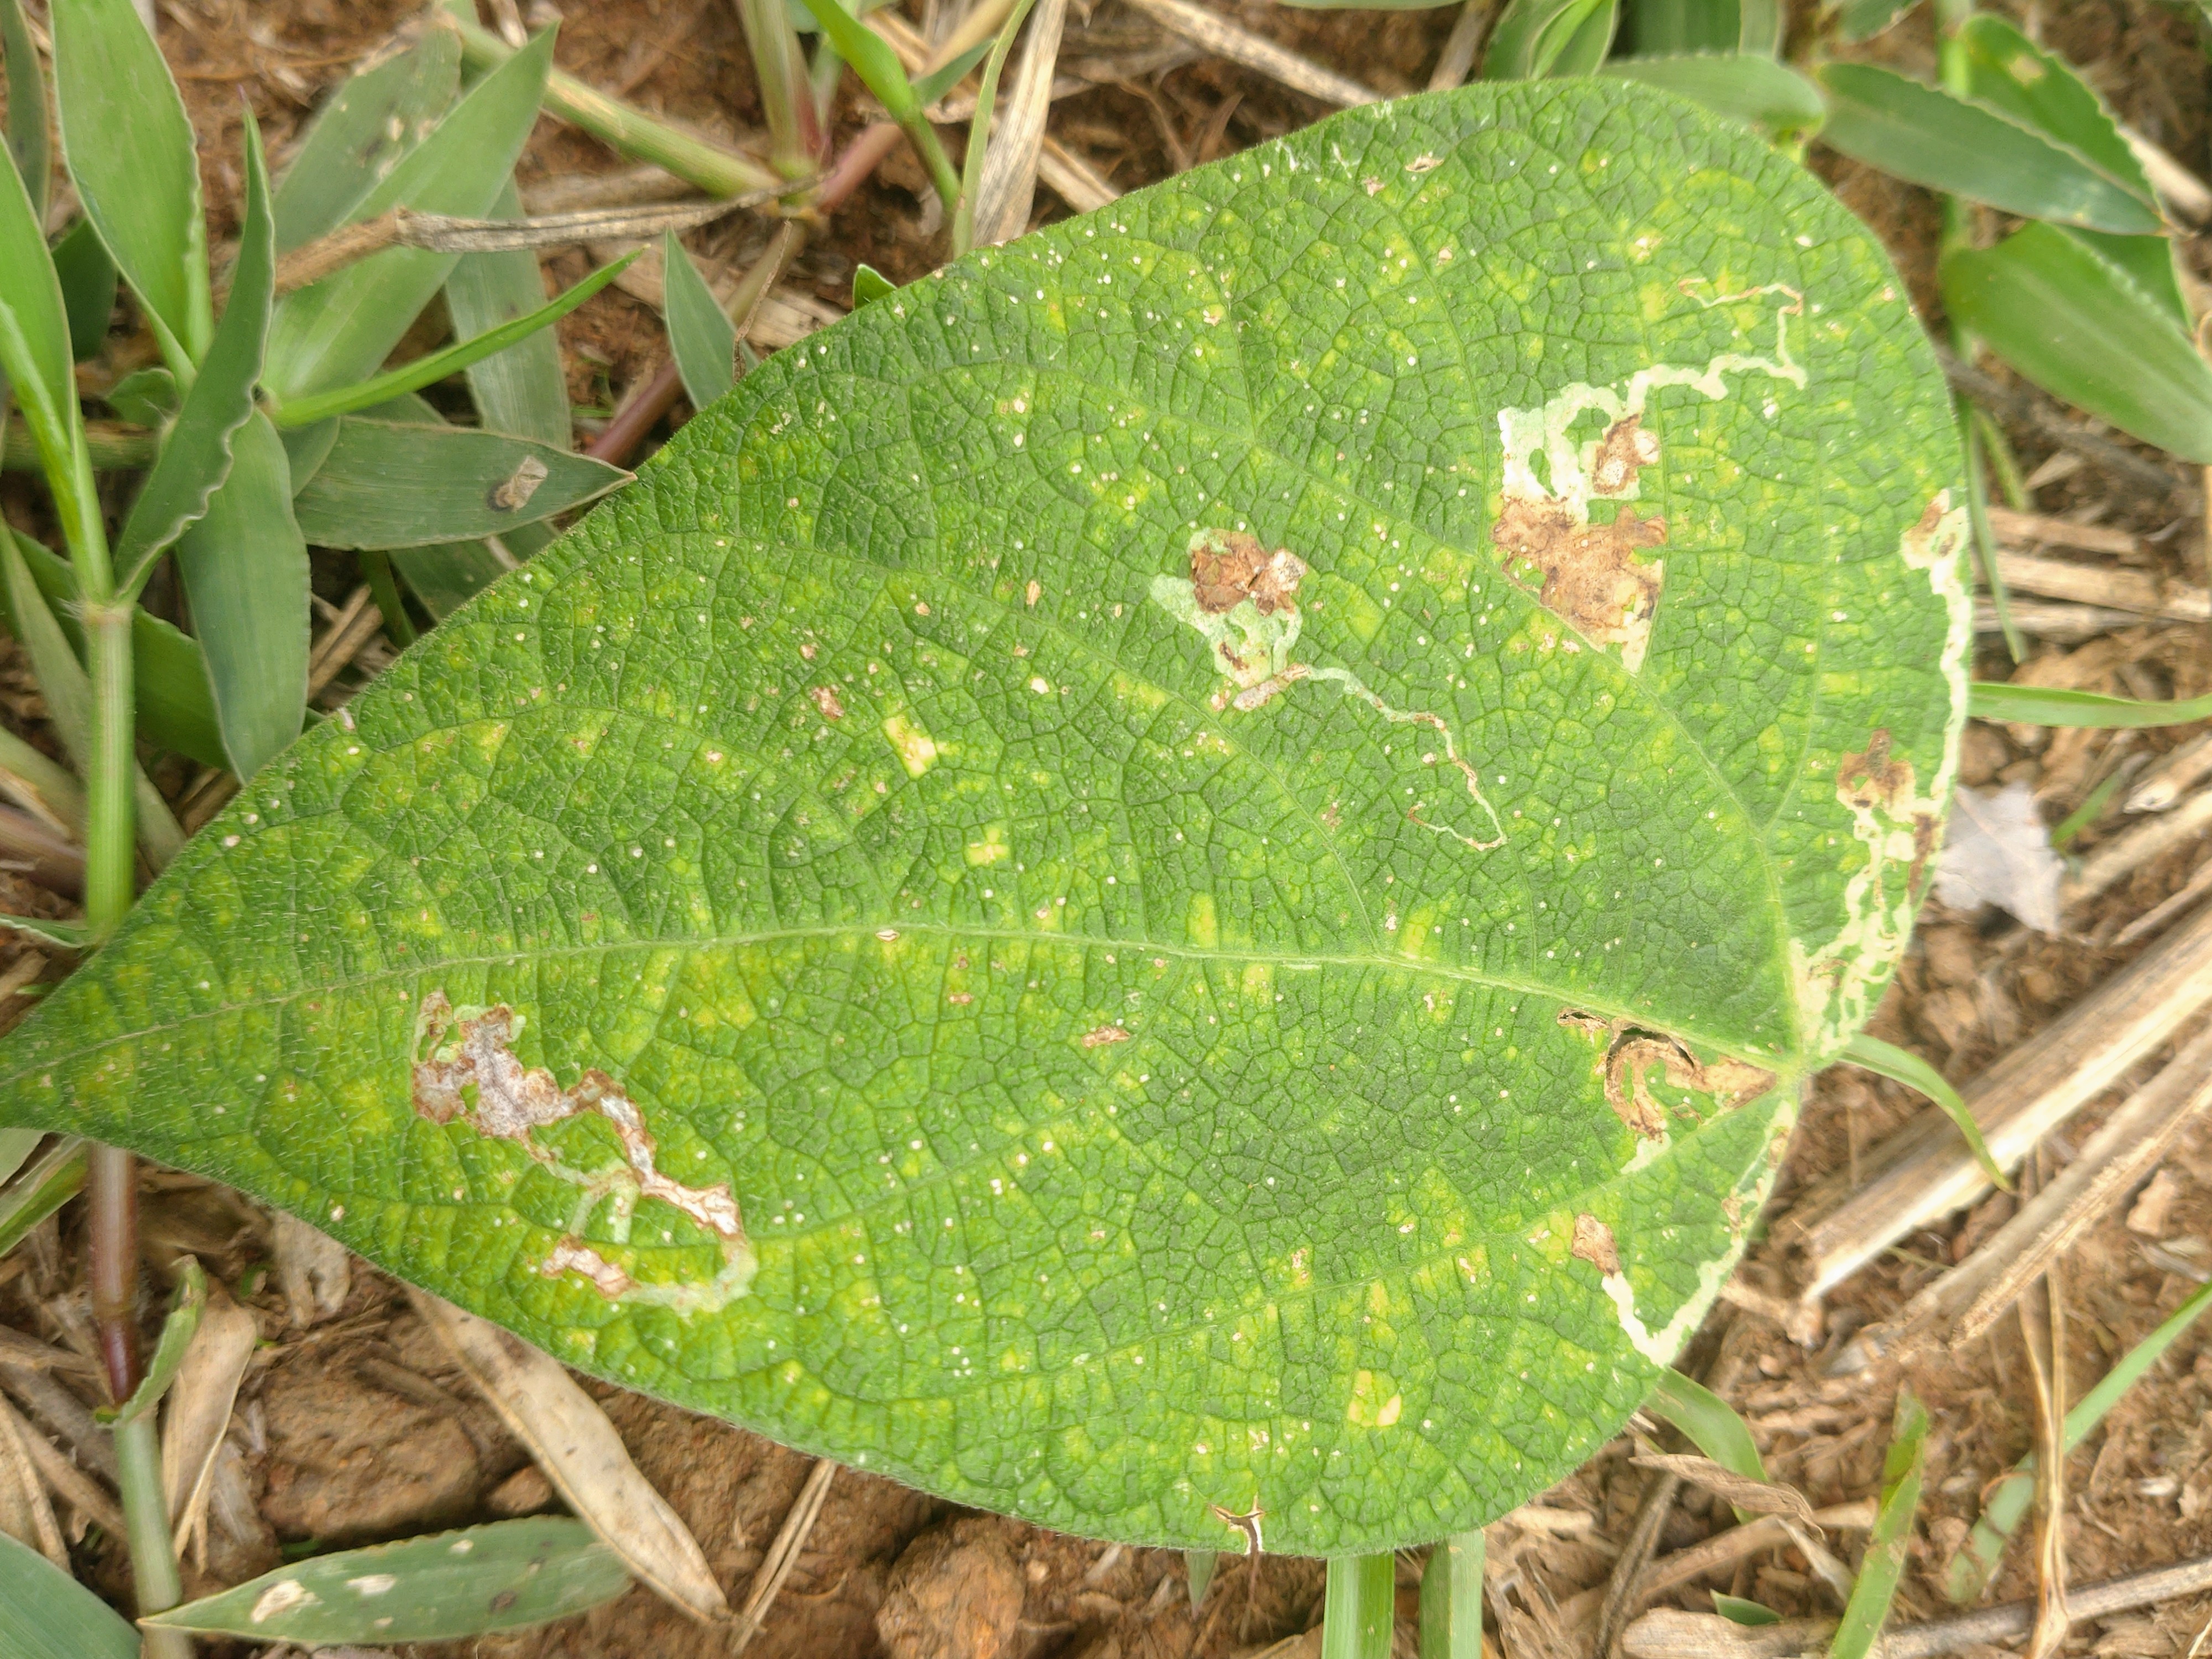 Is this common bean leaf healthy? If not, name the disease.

rust
